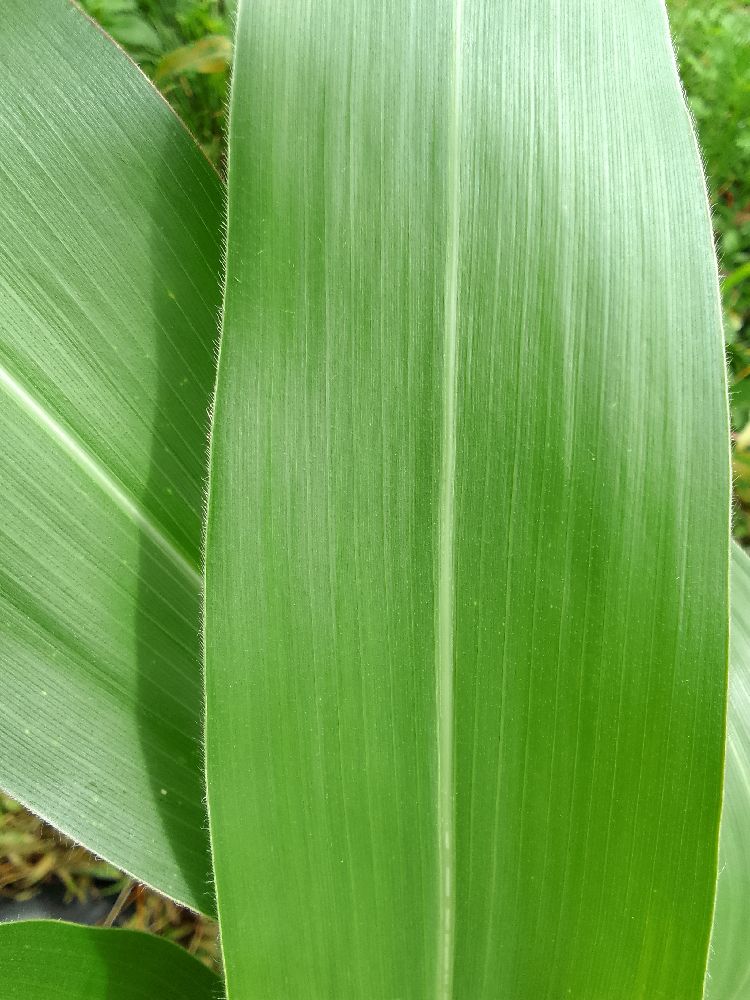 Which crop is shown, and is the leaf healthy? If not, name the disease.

maize, healthy
